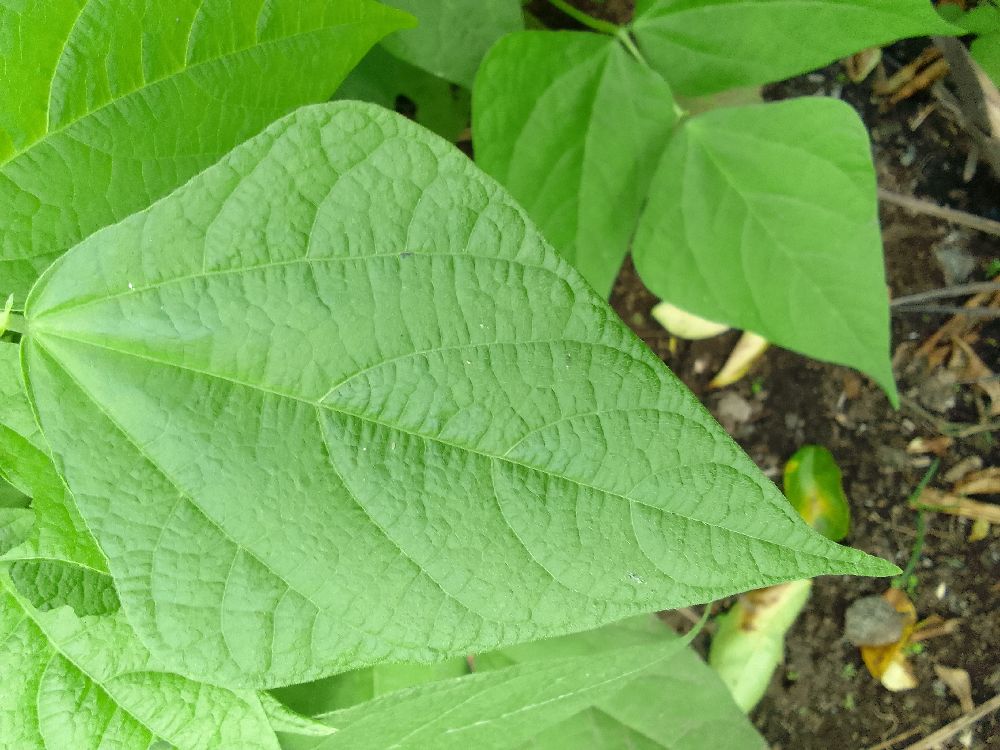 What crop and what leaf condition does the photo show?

common bean, healthy
